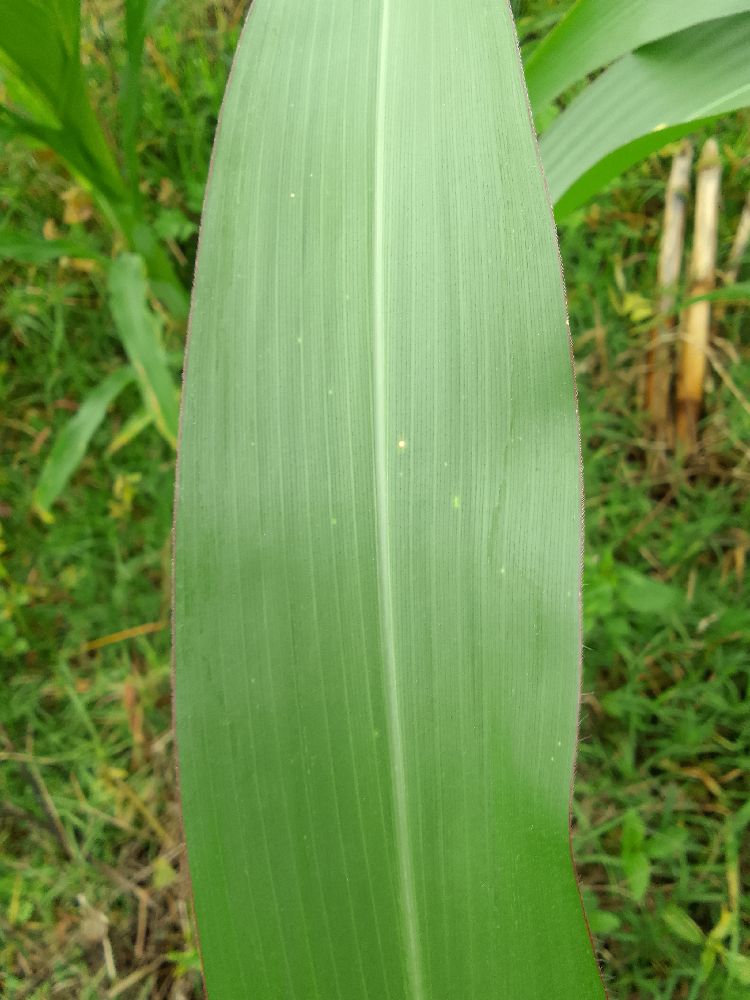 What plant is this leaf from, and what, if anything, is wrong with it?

maize, healthy
